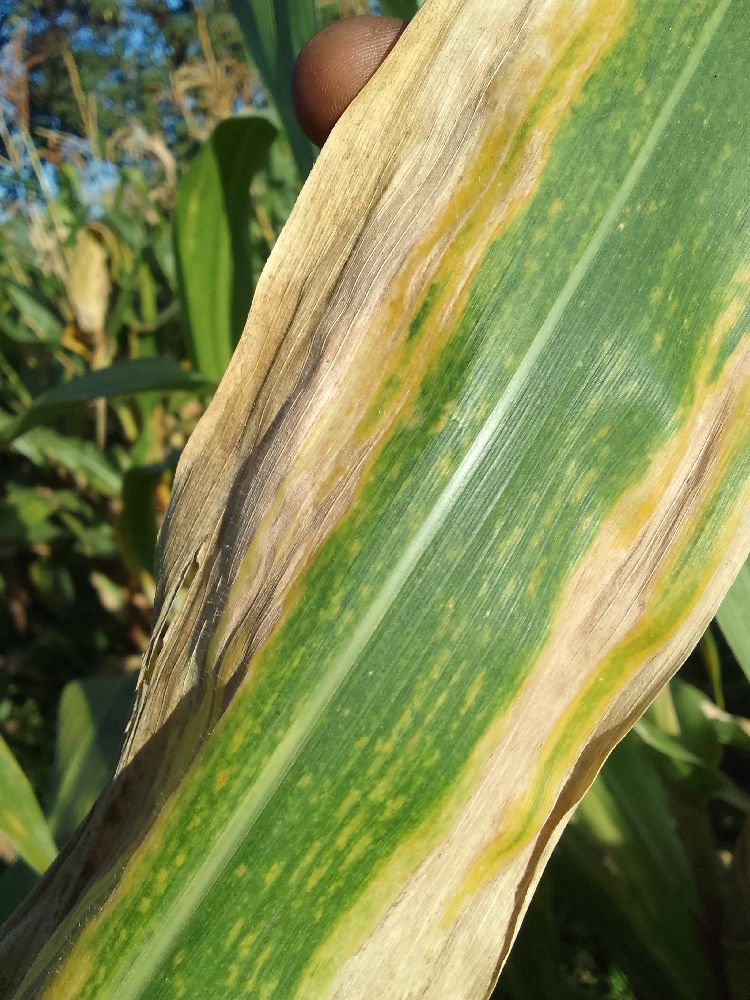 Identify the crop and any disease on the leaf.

maize, maize lethal necrosis
